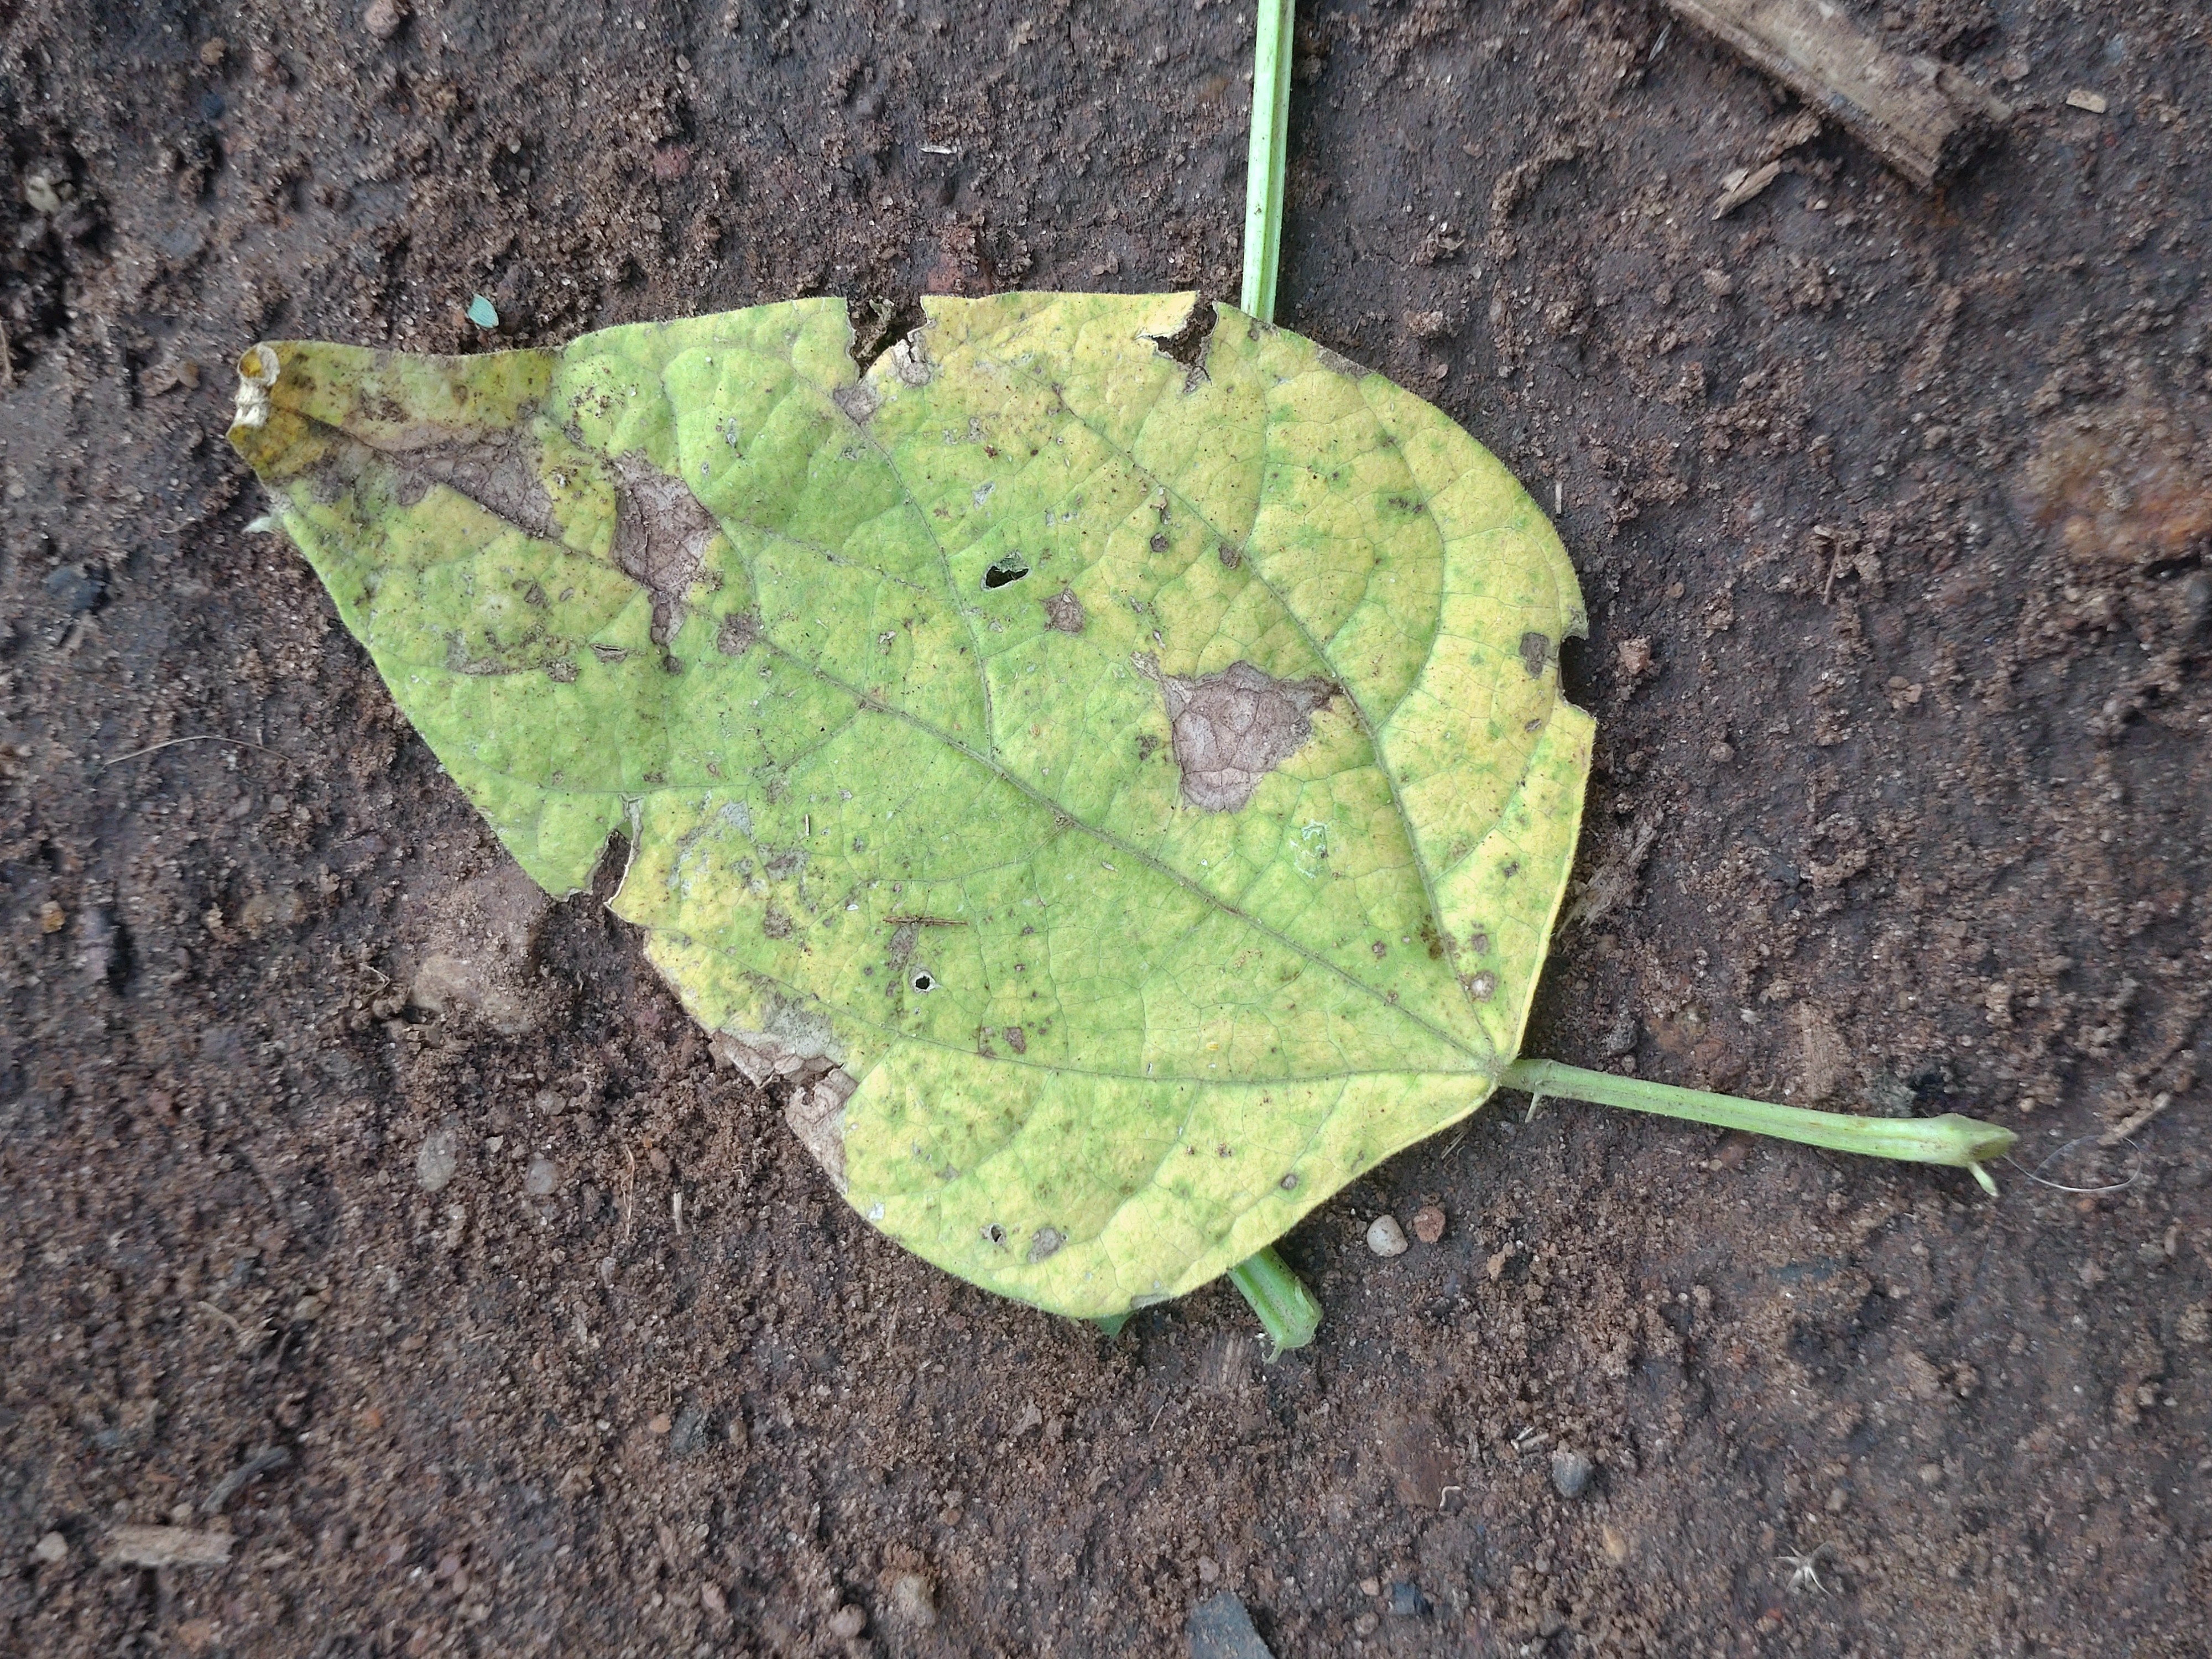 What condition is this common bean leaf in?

anthracnose
